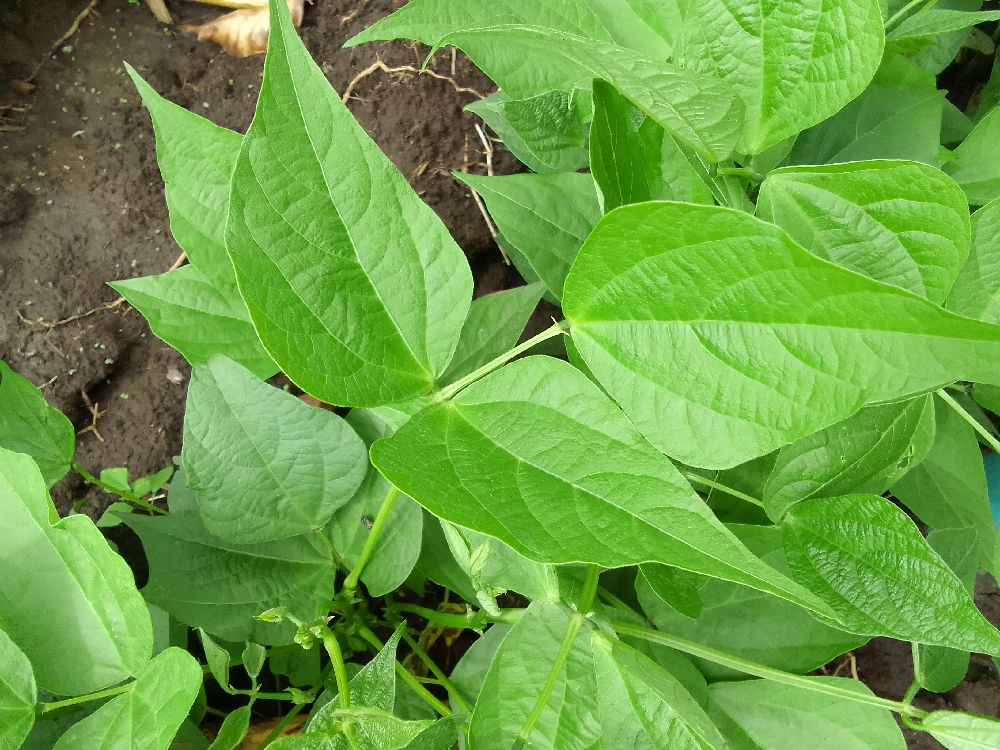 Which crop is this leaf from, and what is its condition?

common bean, healthy
